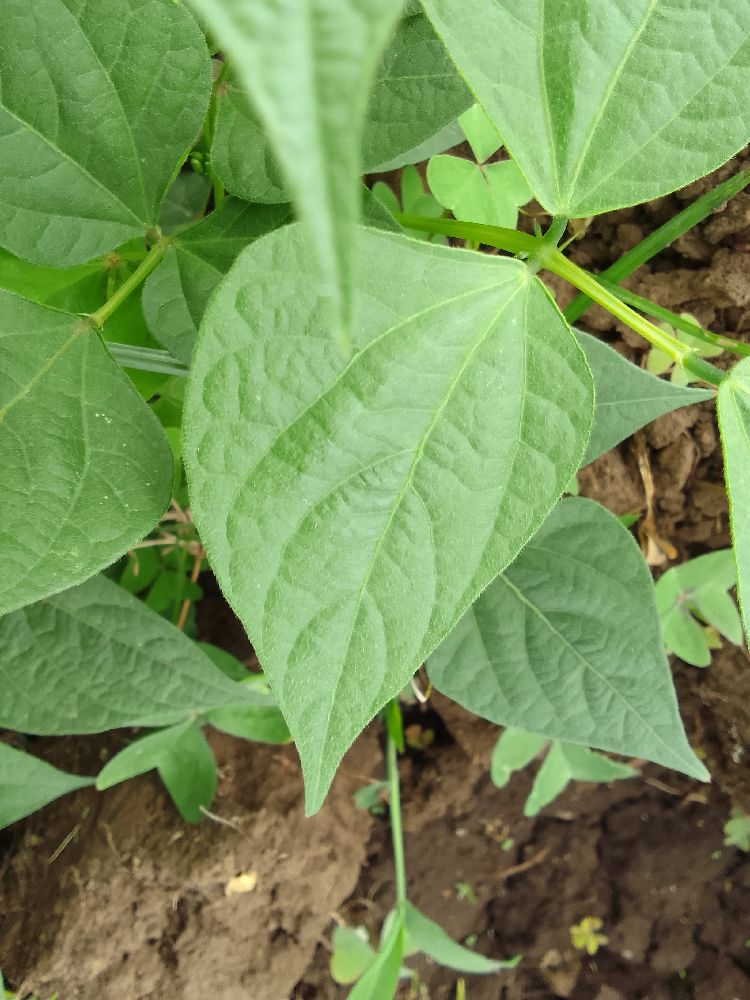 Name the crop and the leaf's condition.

common bean, healthy
